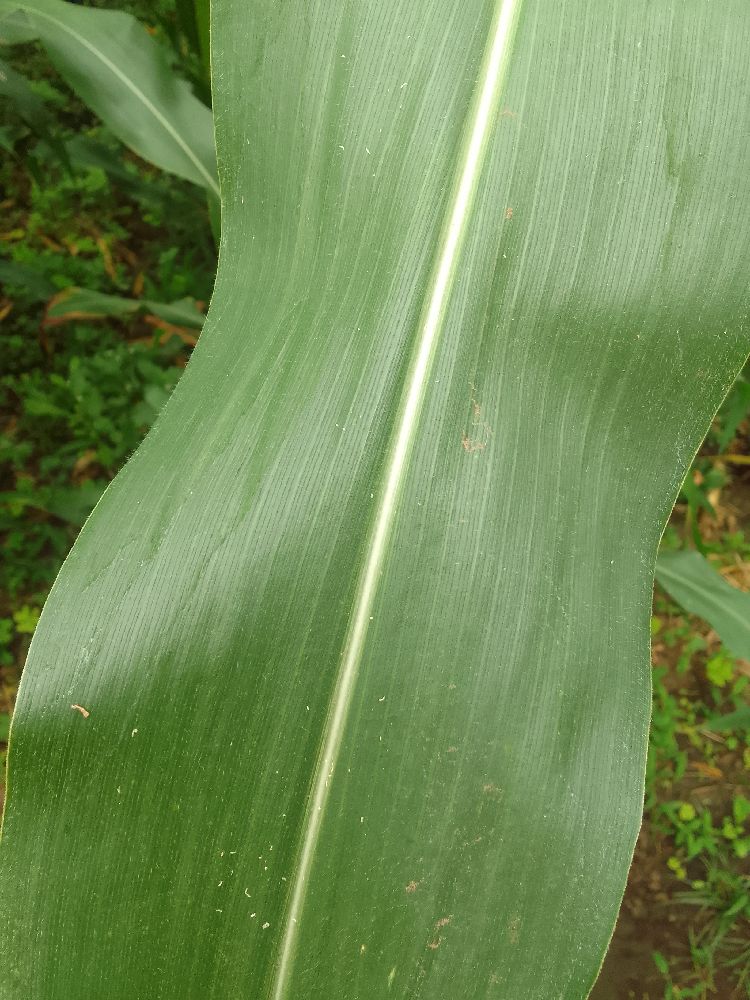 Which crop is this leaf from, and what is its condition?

maize, healthy
